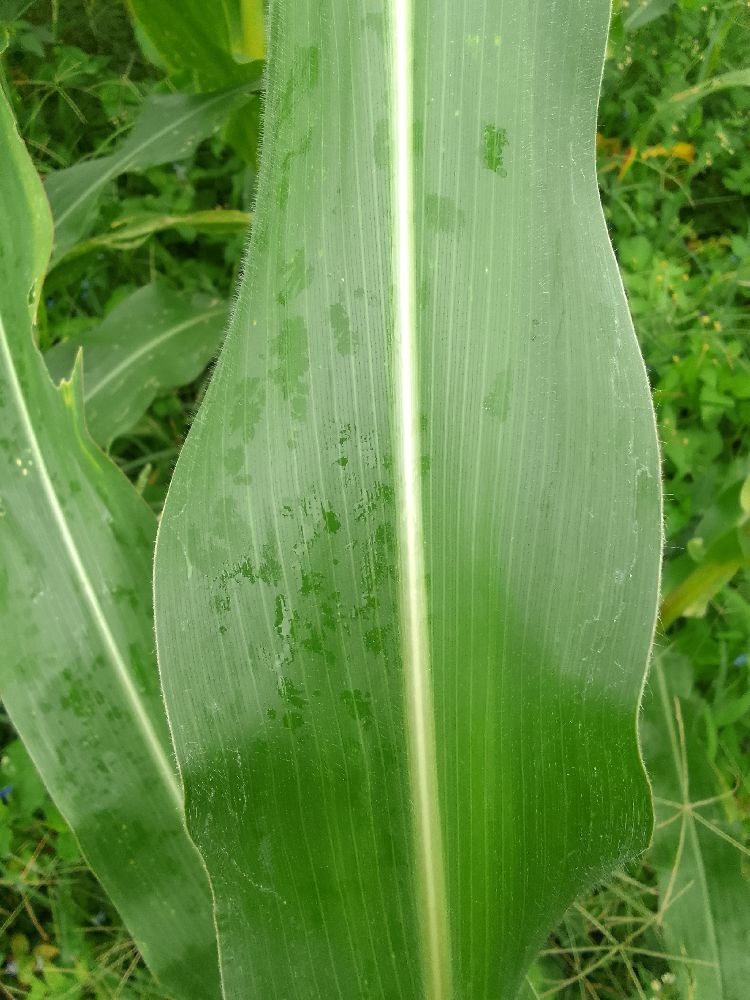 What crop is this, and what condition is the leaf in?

maize, healthy
